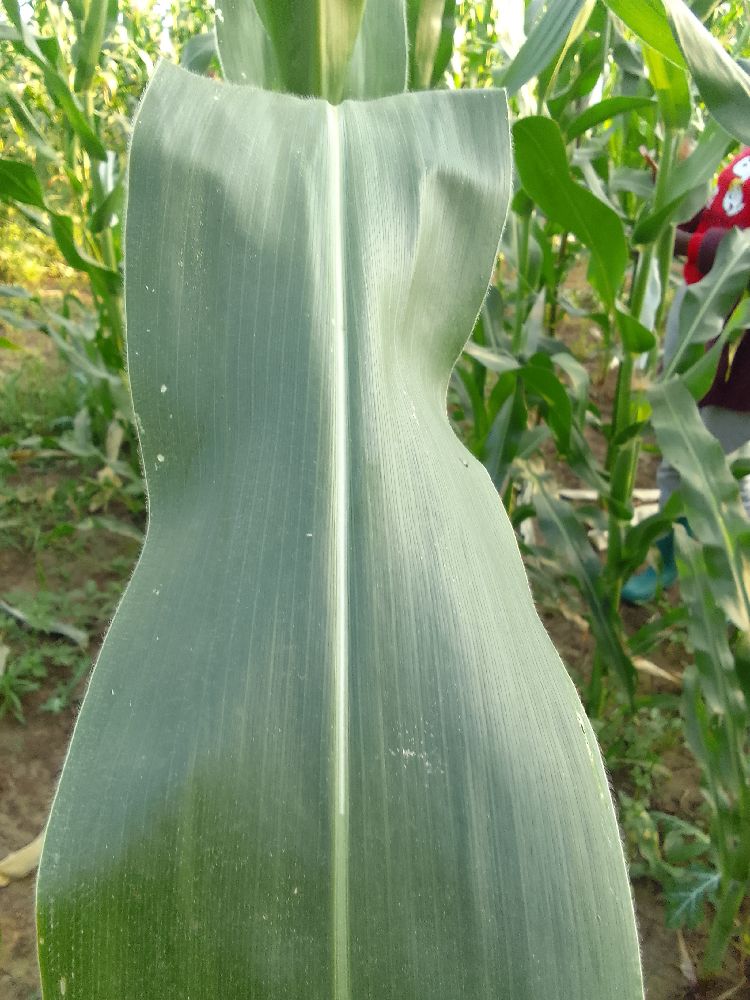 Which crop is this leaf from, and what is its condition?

maize, healthy
